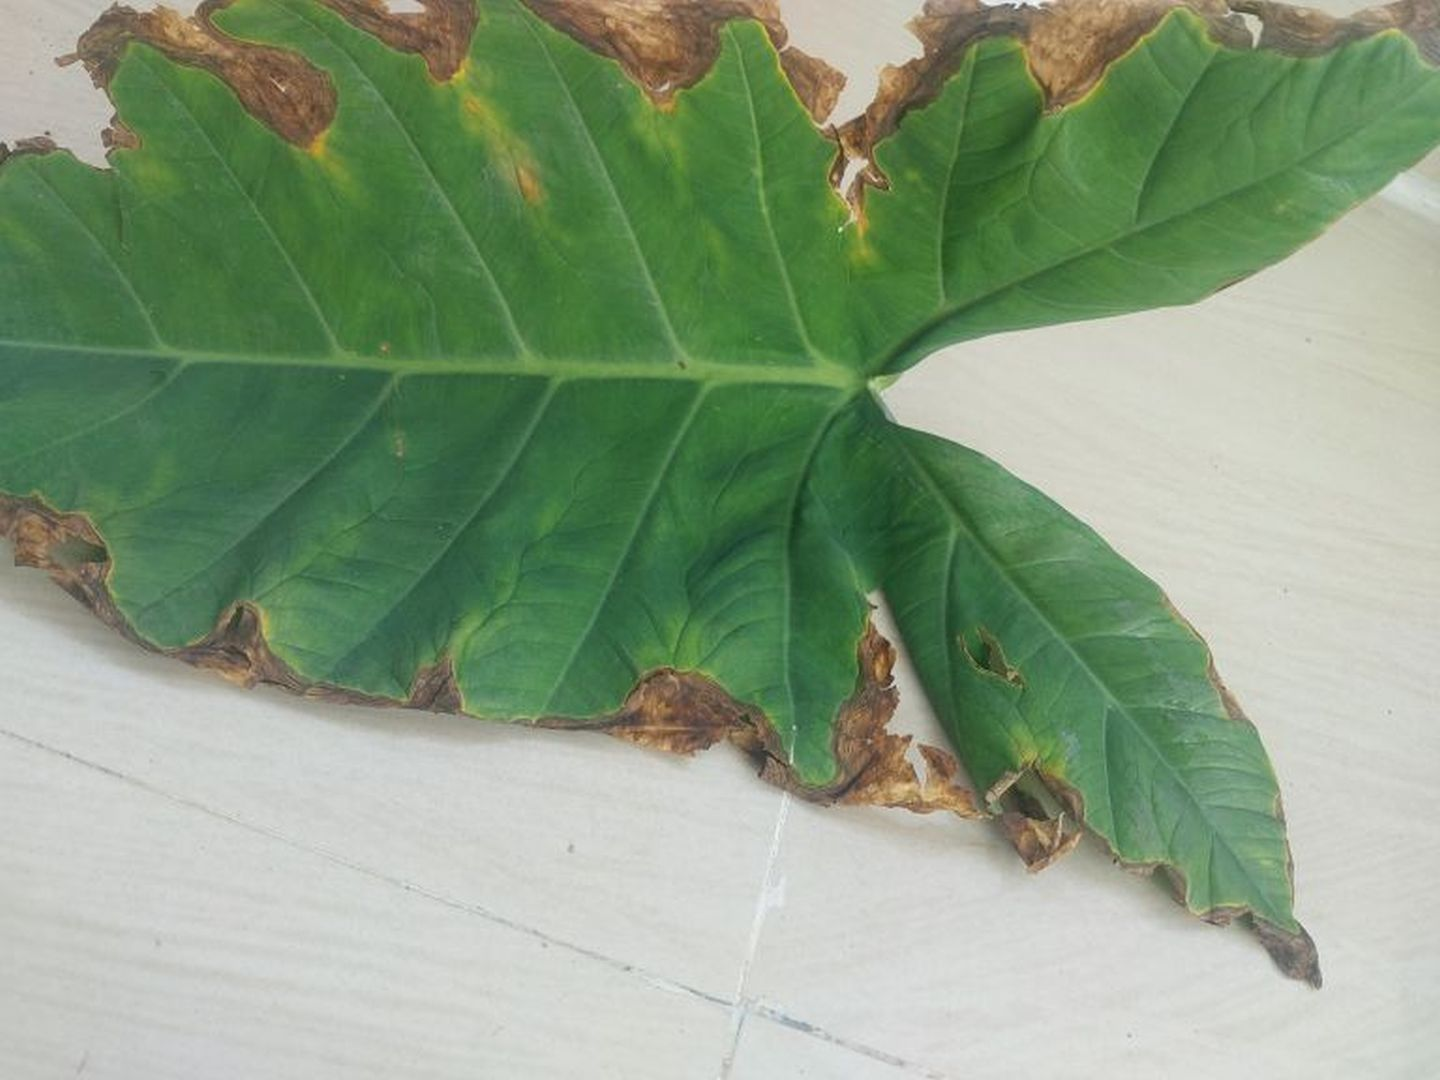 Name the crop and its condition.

taro, leaf blight
